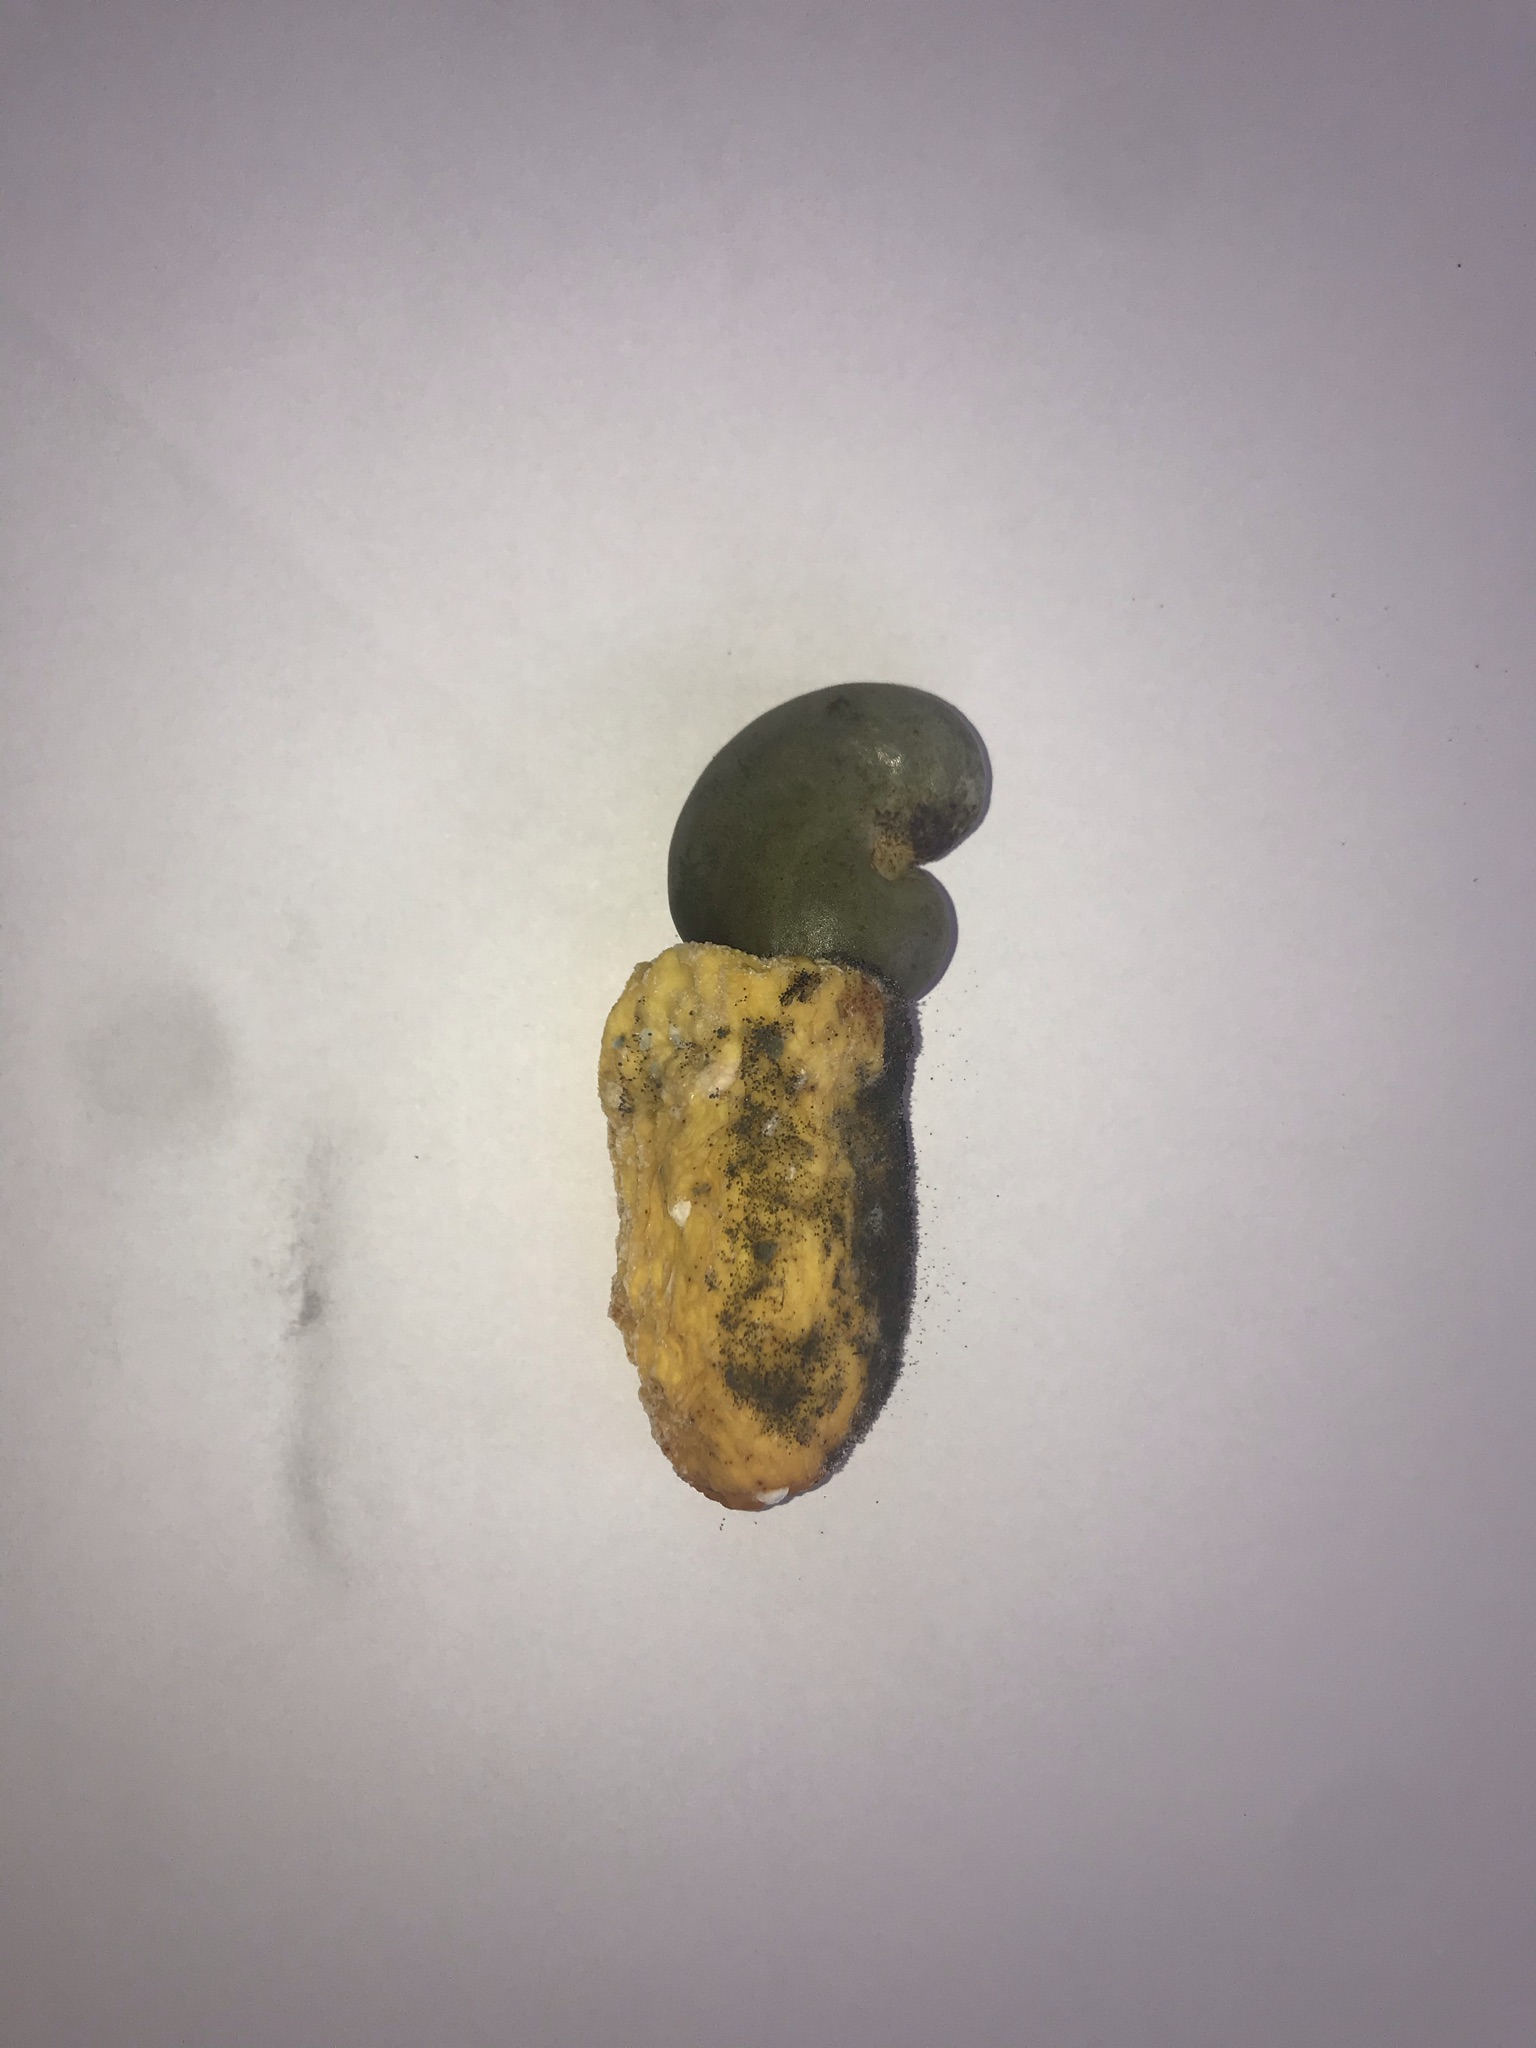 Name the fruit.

caju amarelo
